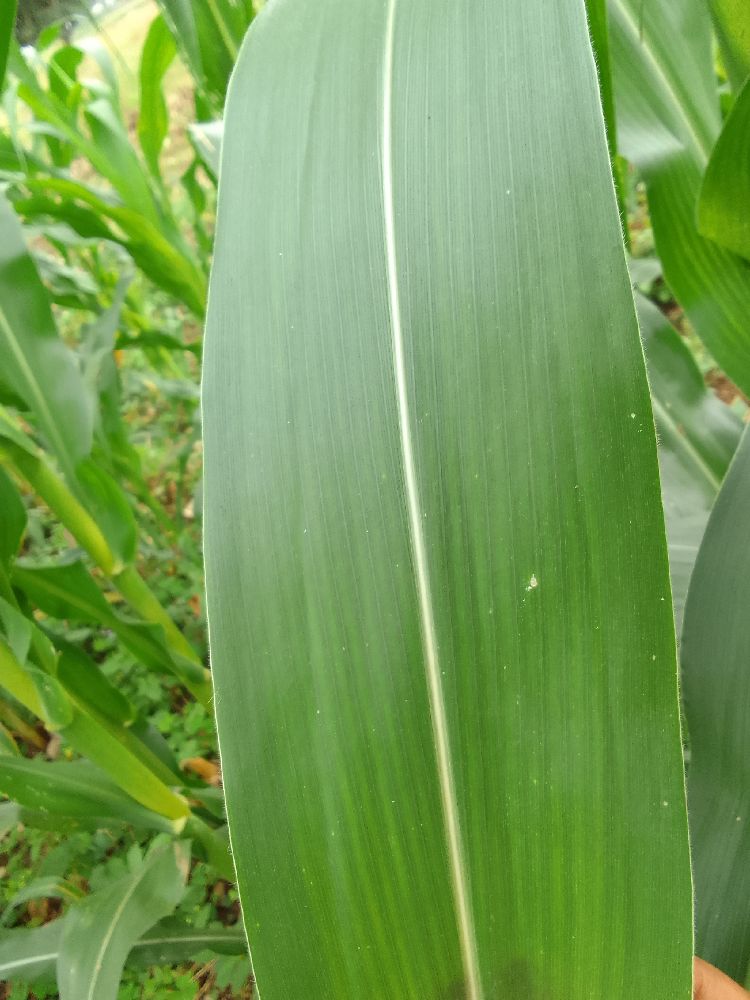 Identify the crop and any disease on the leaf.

maize, healthy
